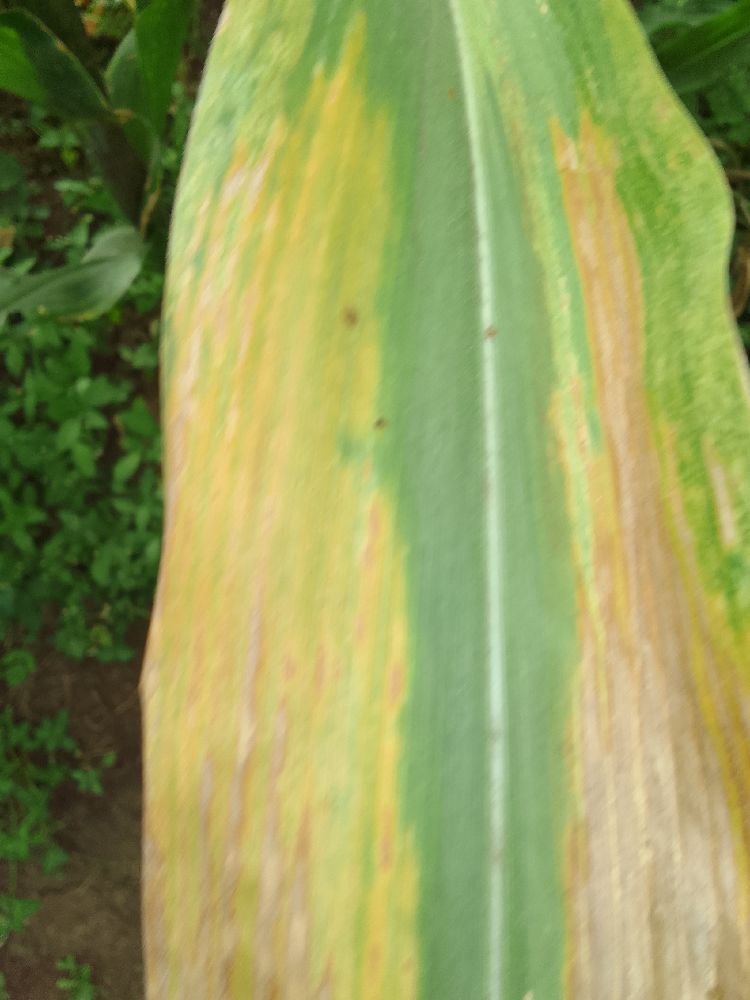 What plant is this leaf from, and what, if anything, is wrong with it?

maize, maize lethal necrosis
